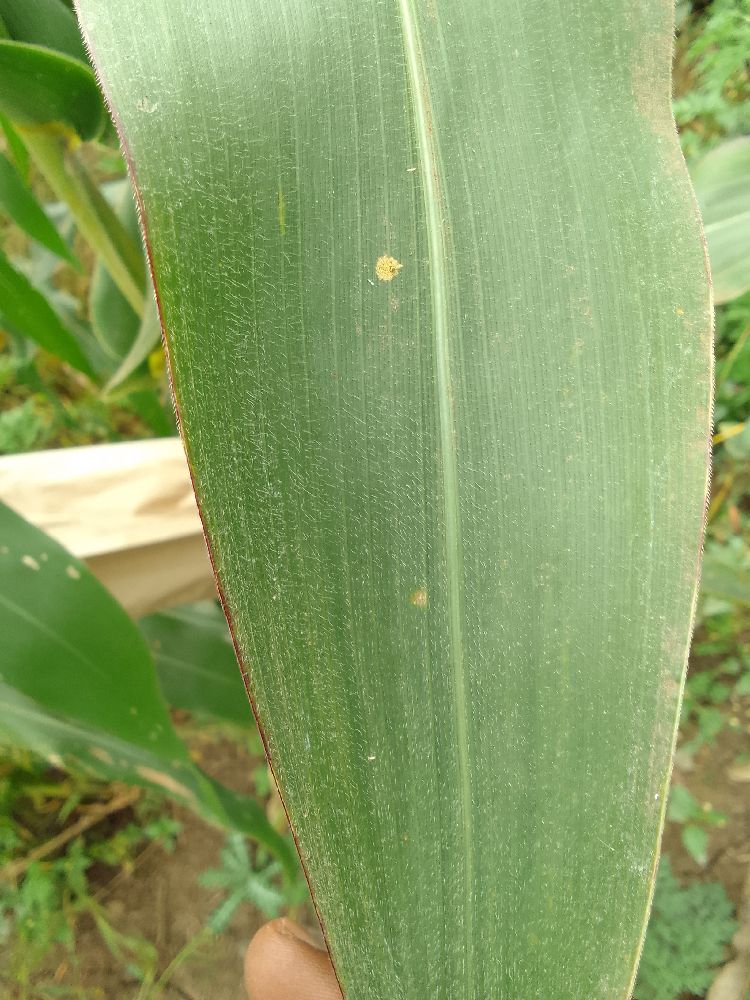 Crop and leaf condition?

maize, healthy
